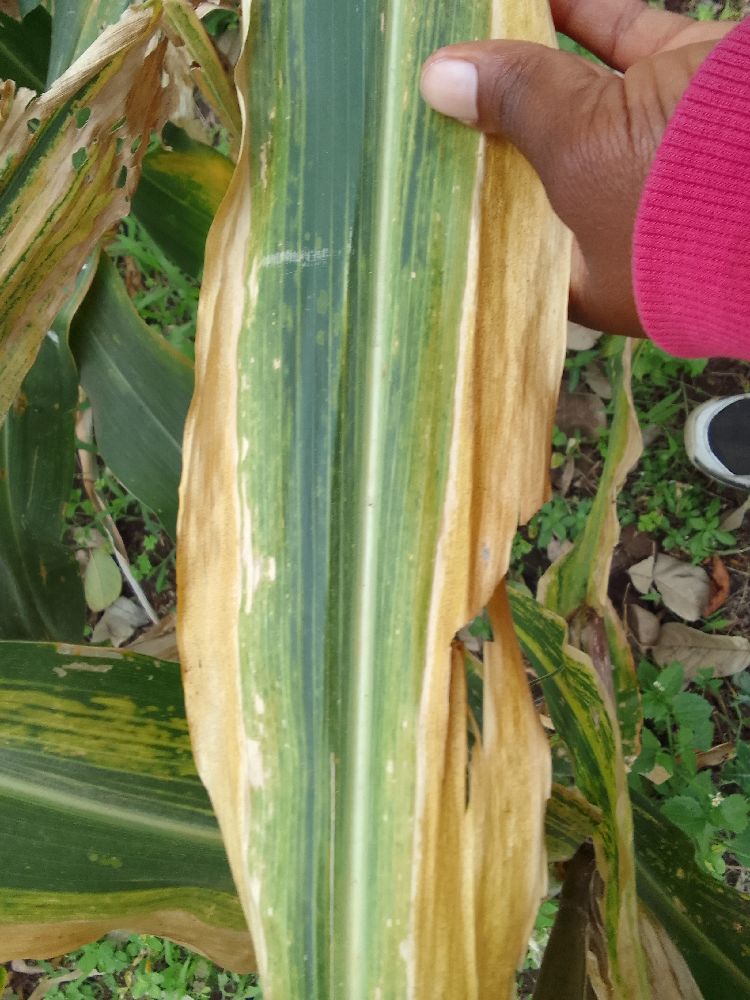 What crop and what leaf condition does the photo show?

maize, maize lethal necrosis
